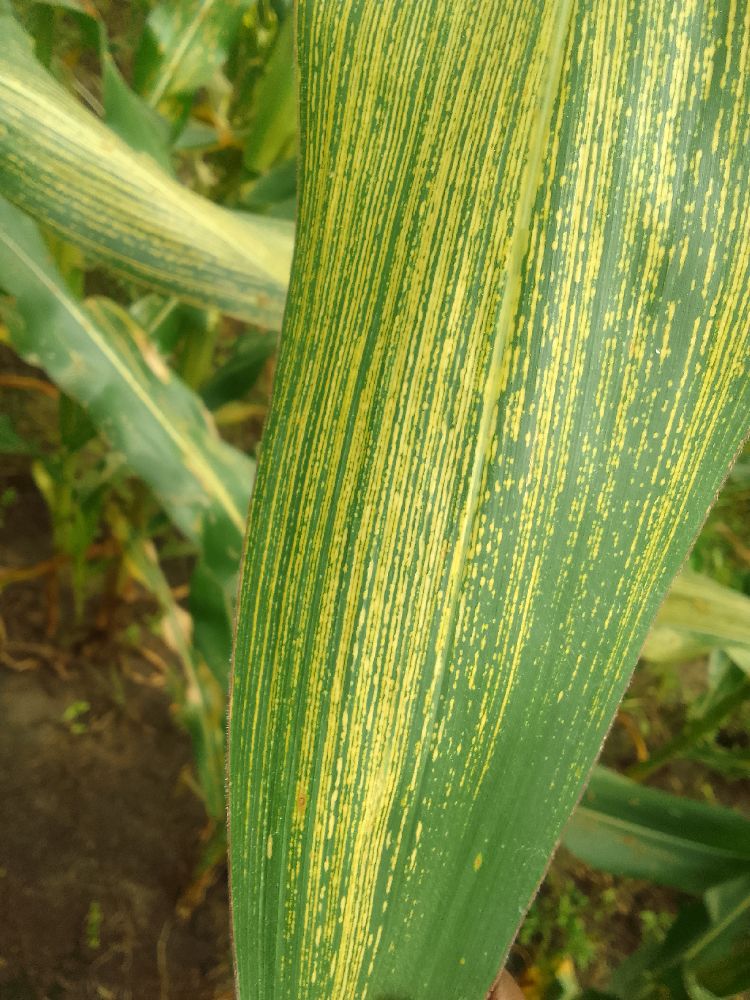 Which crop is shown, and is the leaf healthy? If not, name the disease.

maize, maize streak virus
